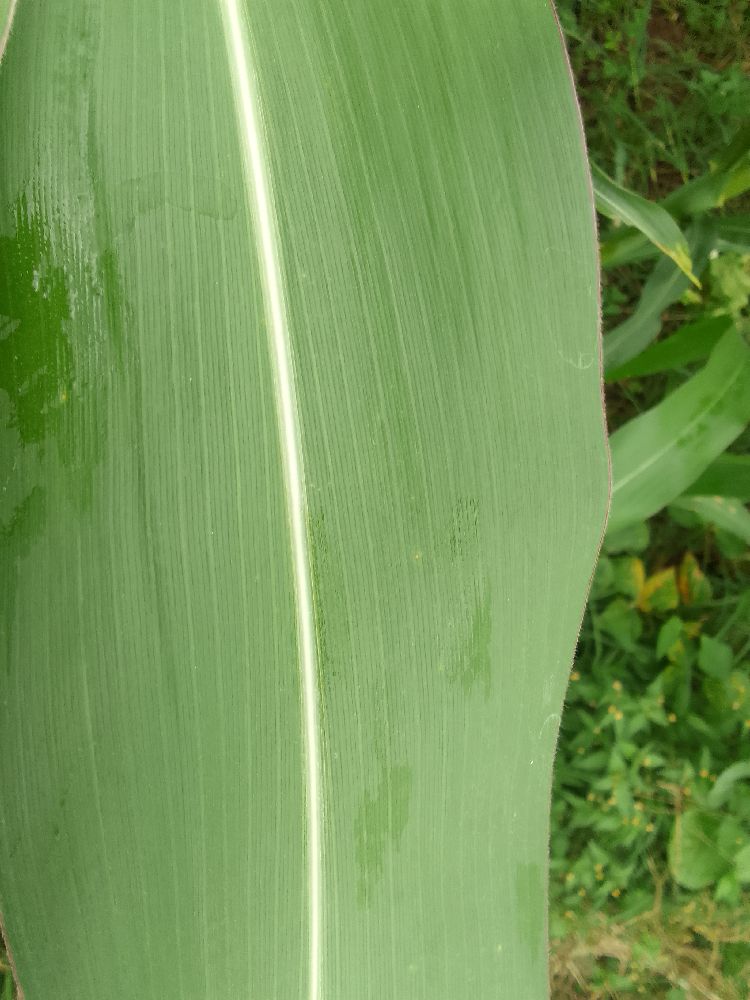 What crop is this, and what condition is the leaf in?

maize, healthy
